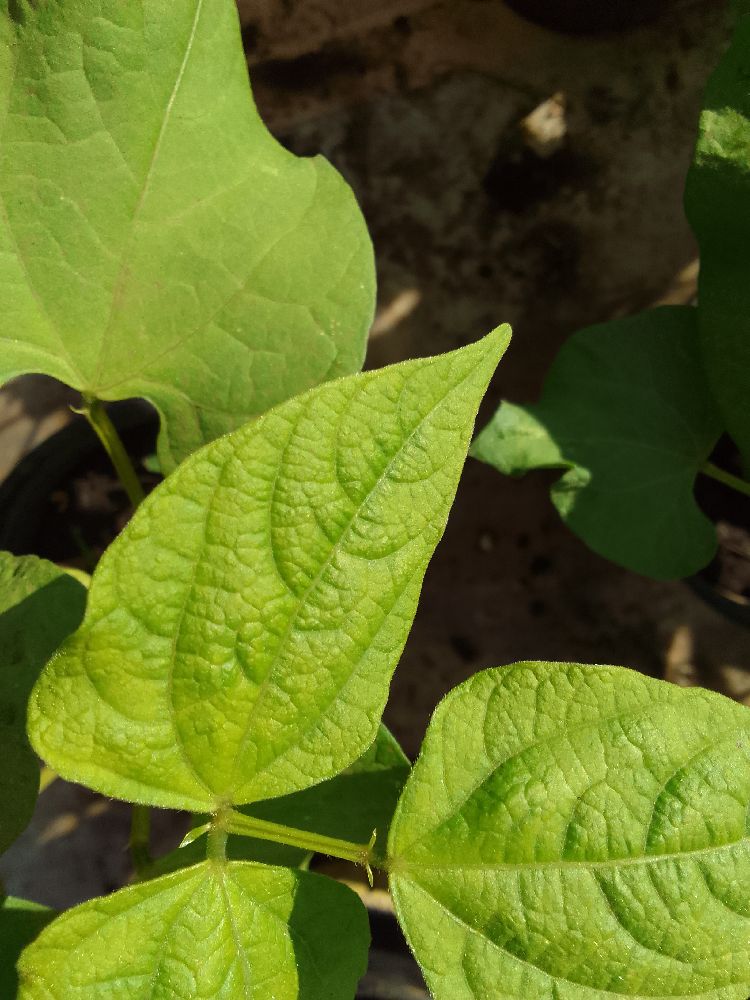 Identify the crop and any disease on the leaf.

common bean, healthy
